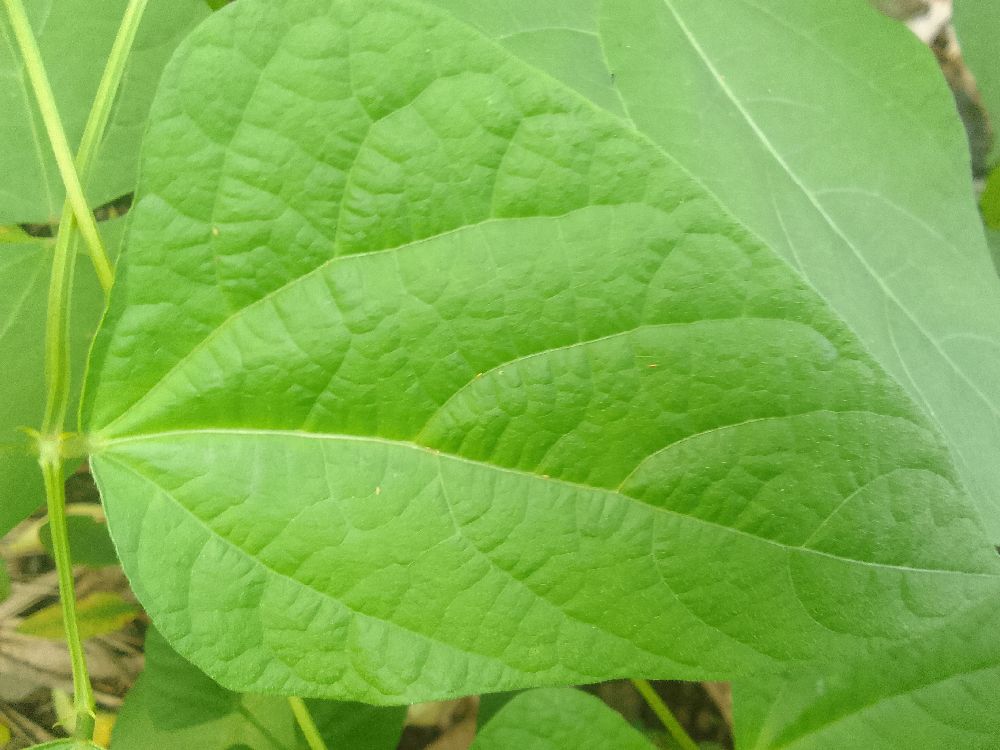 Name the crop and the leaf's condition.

common bean, healthy
